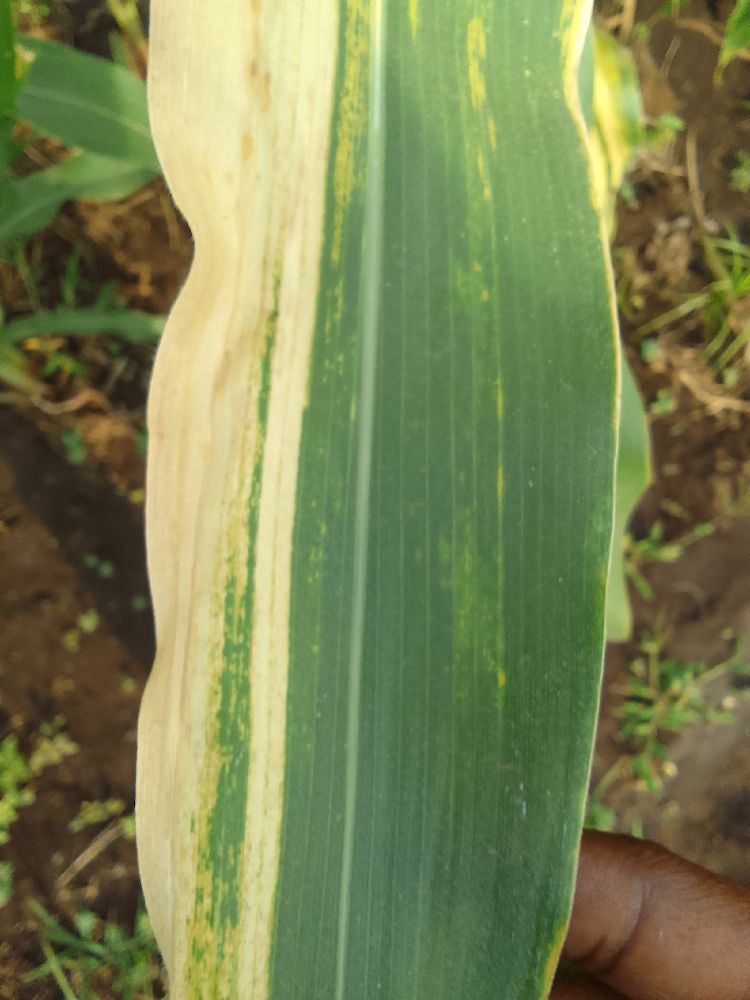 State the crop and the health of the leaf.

maize, maize lethal necrosis
